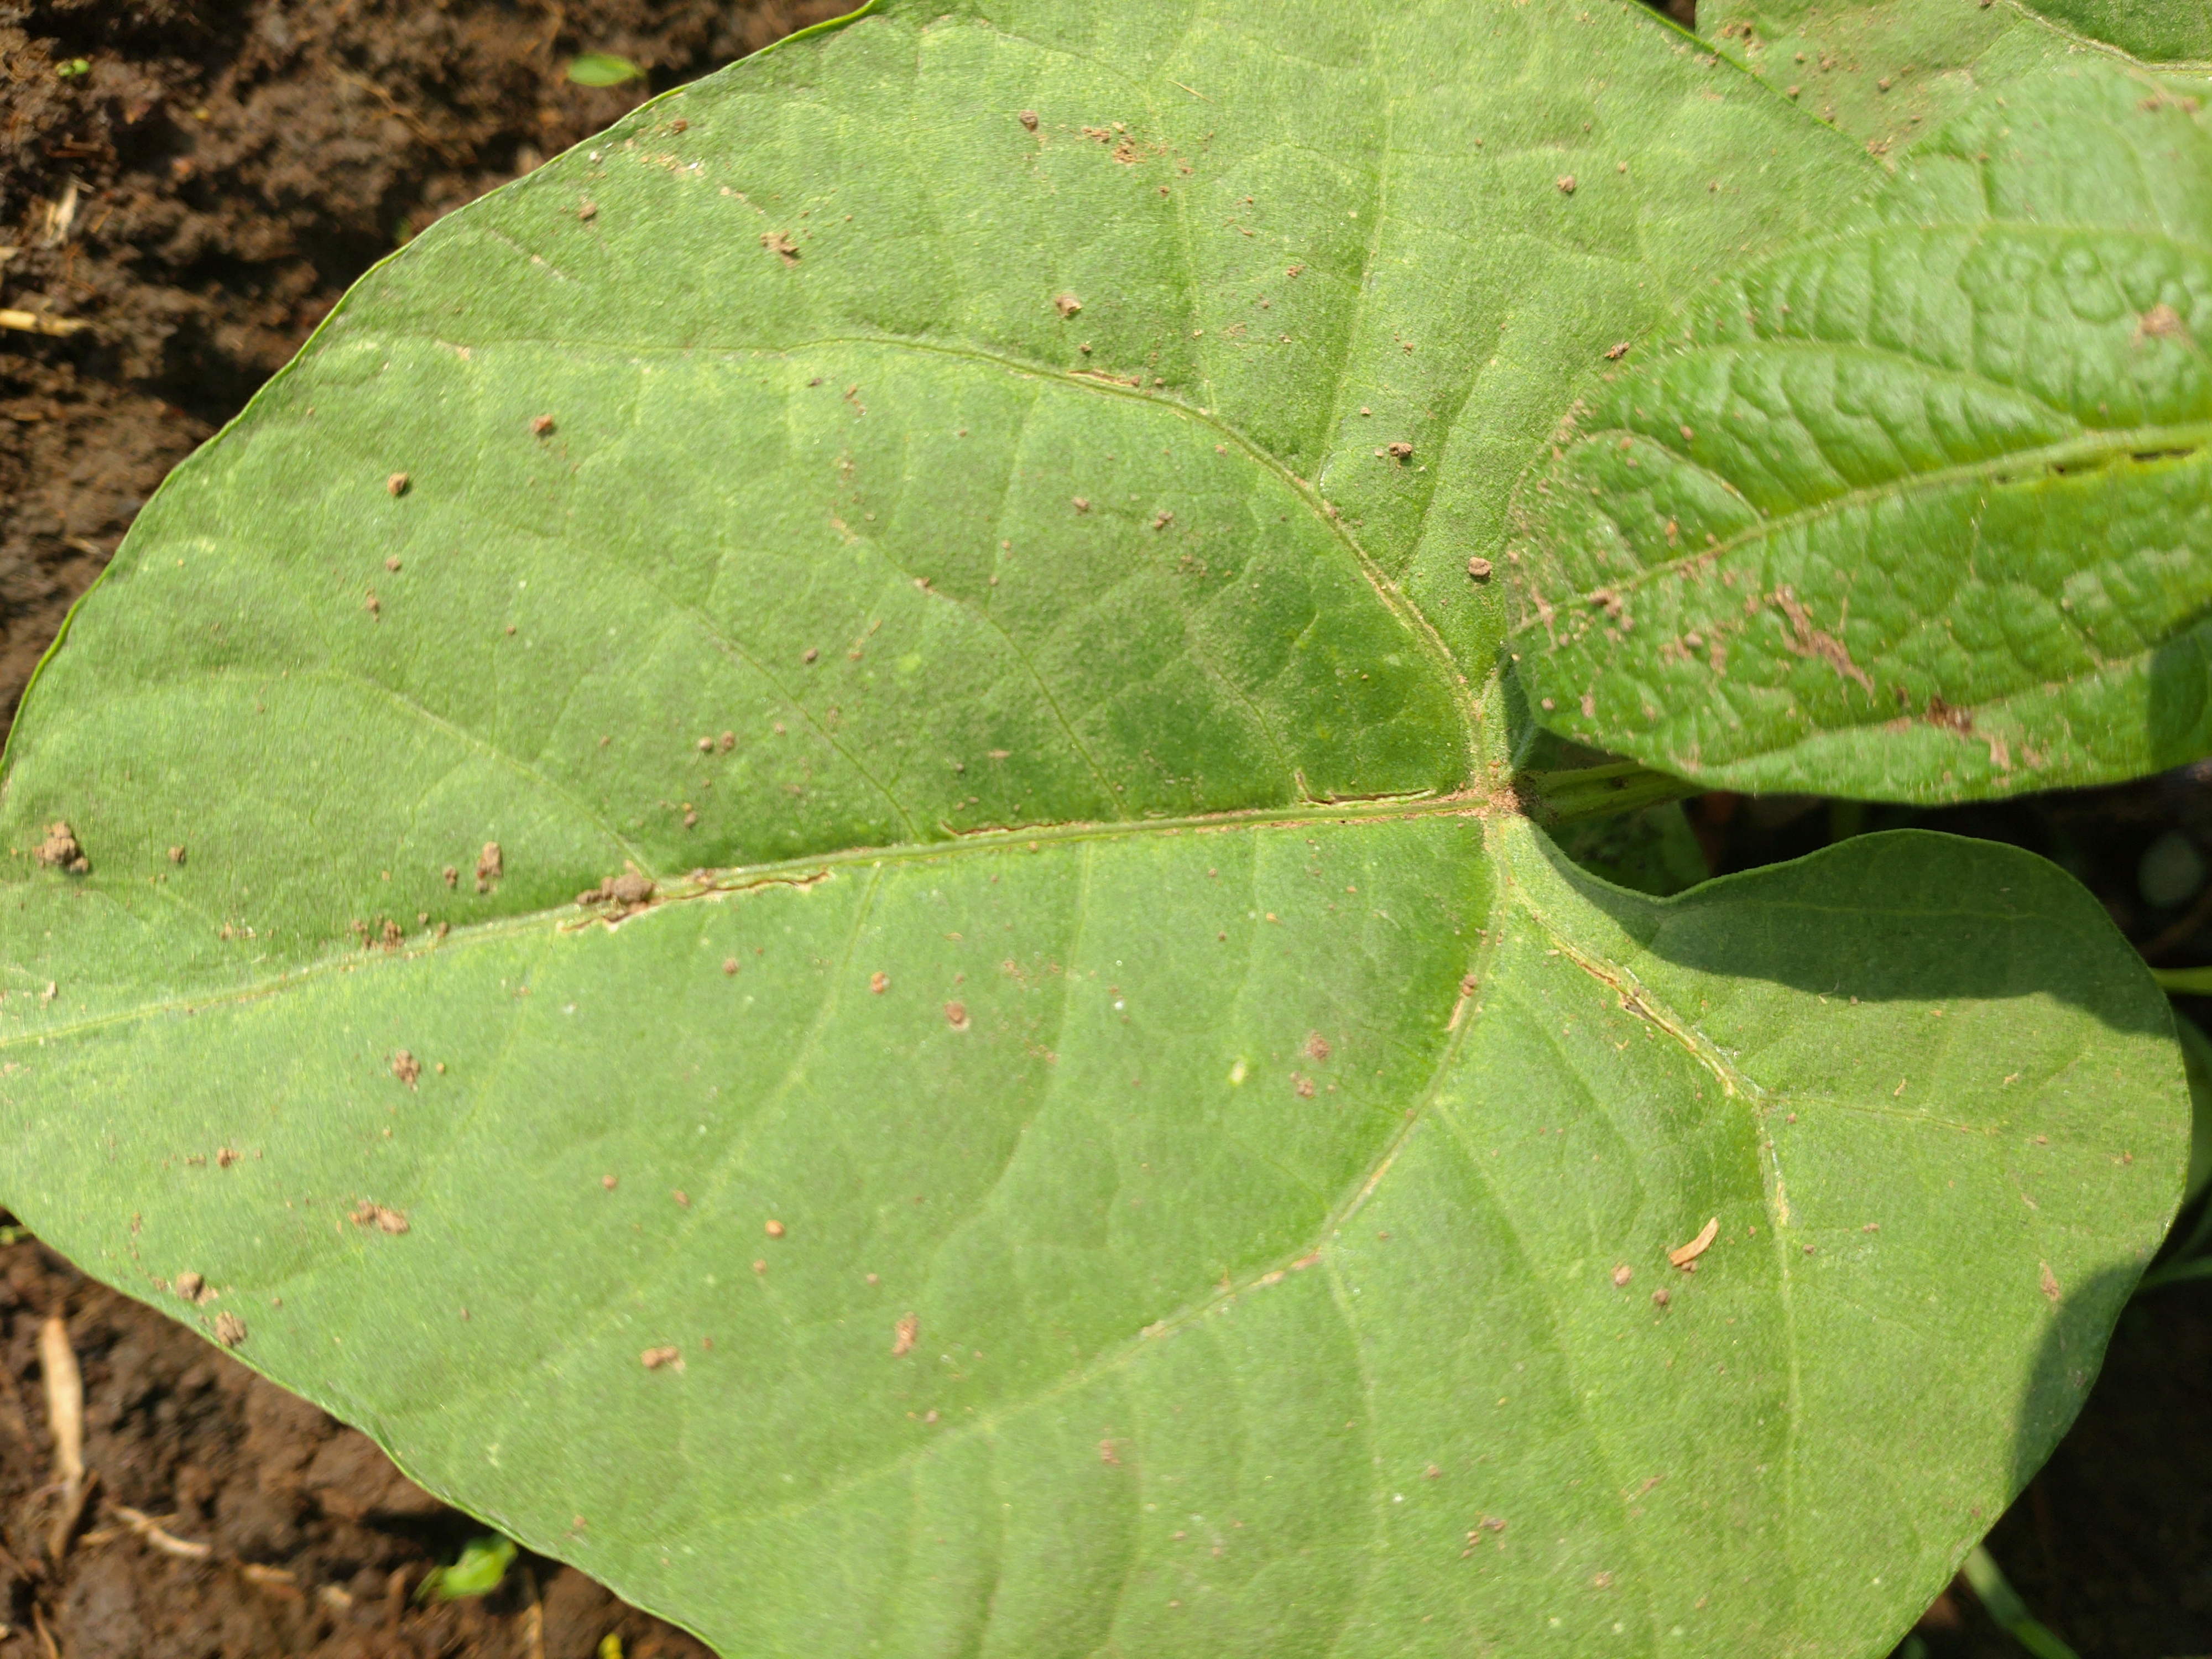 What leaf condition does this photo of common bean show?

healthy
